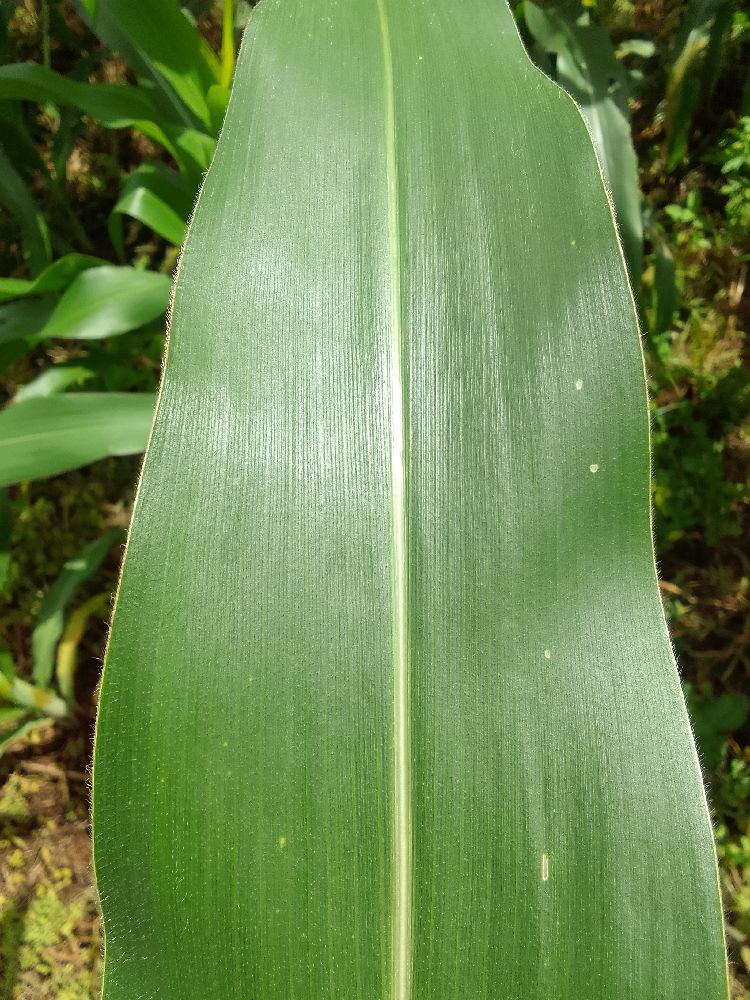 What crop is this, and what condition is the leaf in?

maize, healthy
